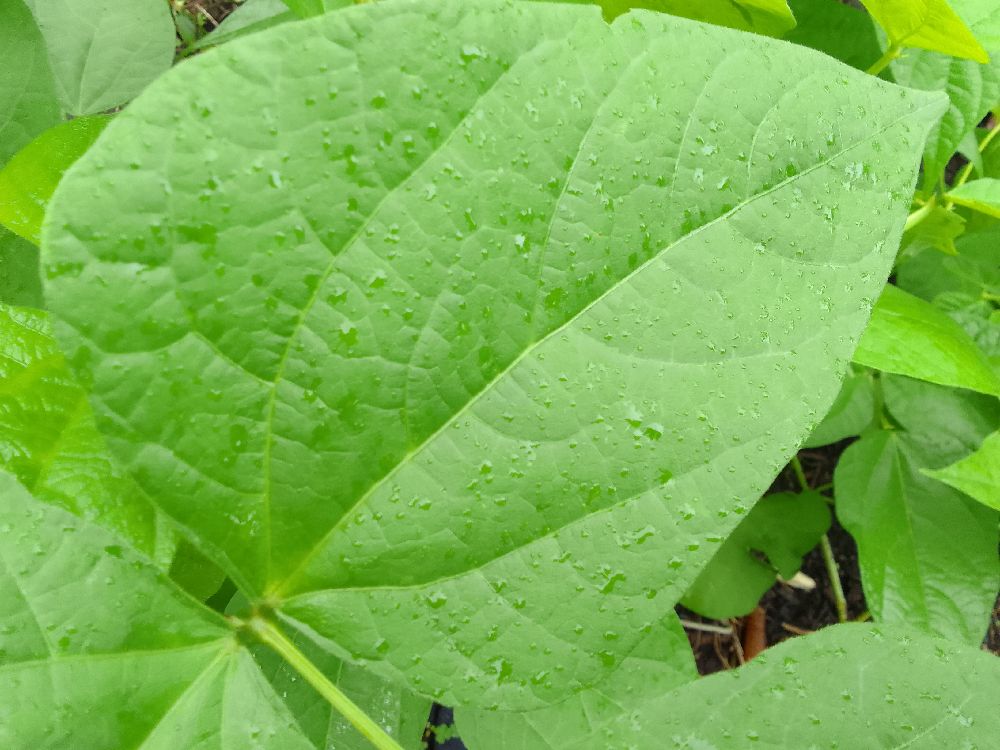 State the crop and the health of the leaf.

common bean, healthy
